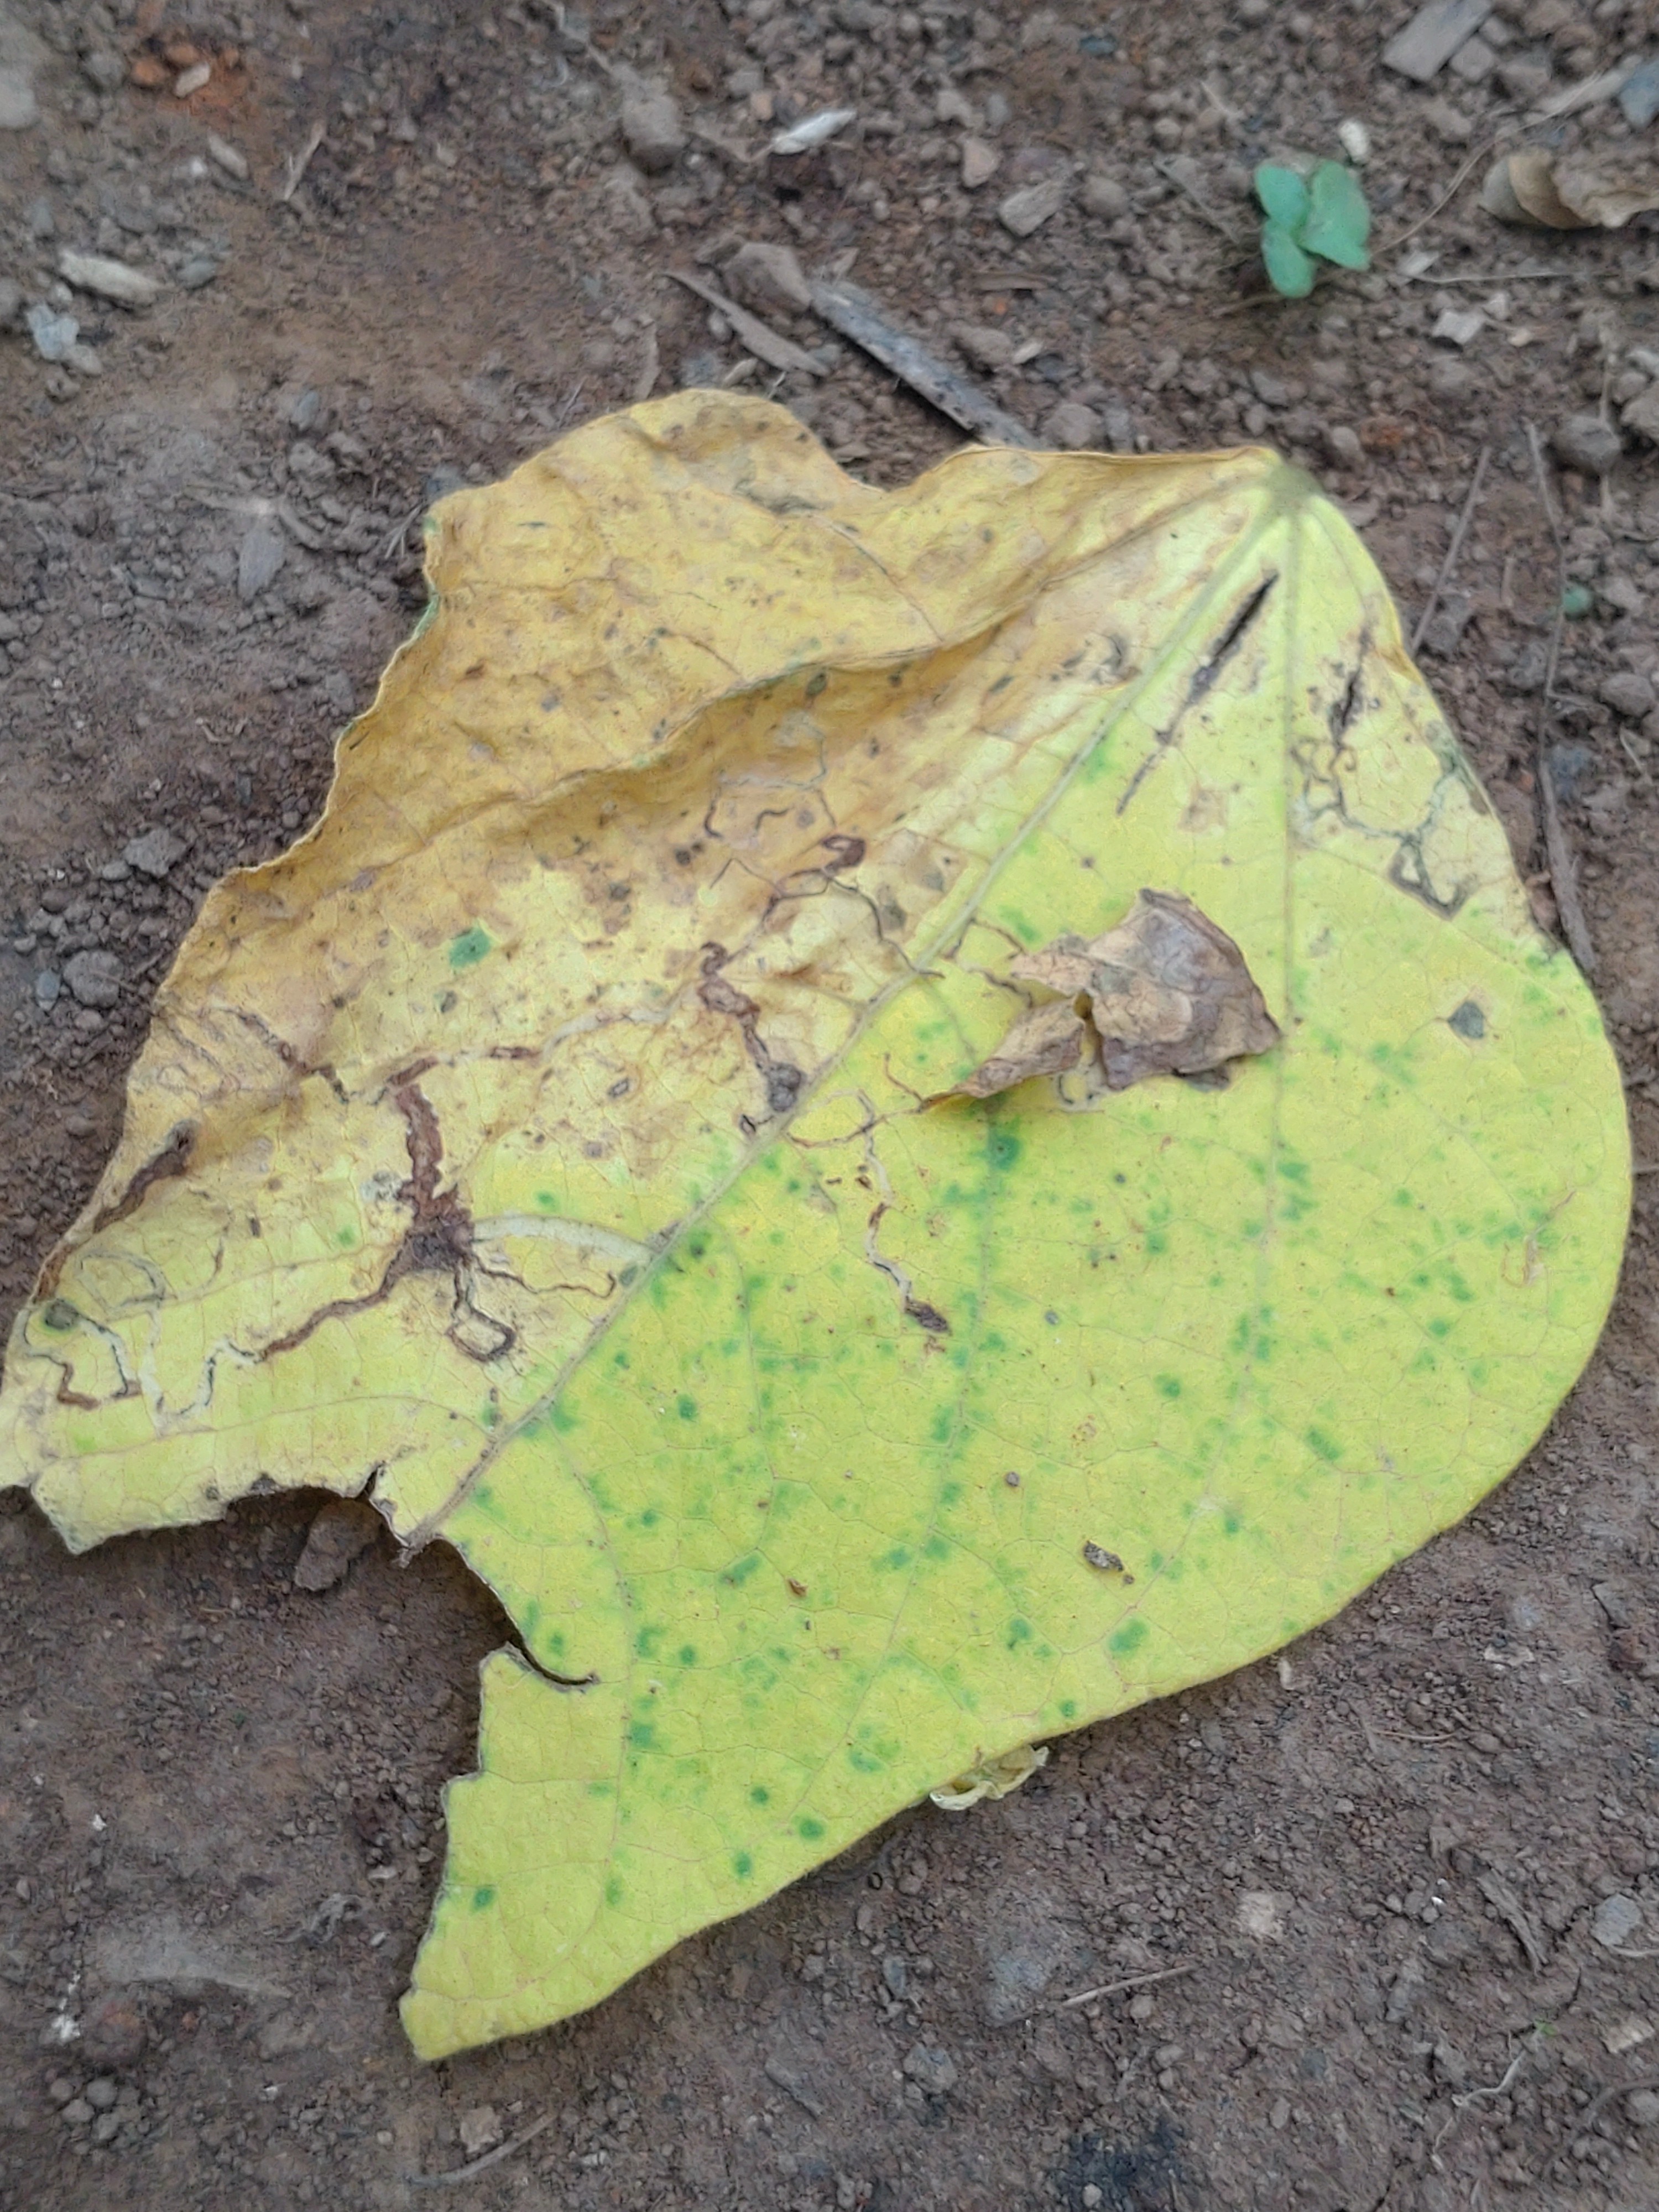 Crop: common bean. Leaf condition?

anthracnose
